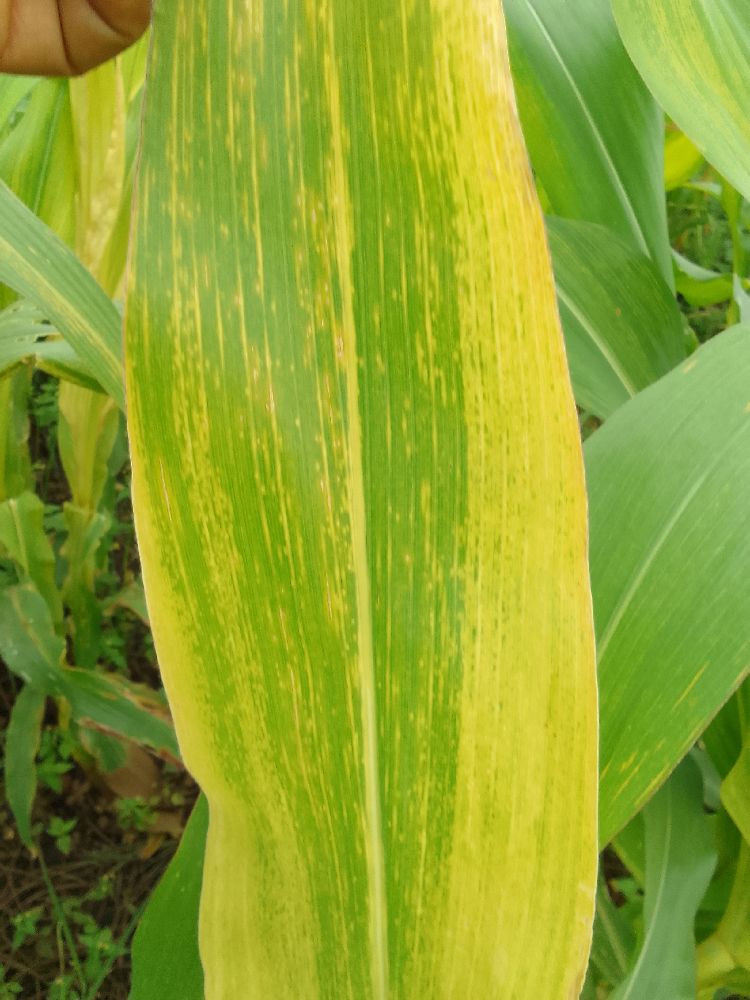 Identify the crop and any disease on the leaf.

maize, maize lethal necrosis
